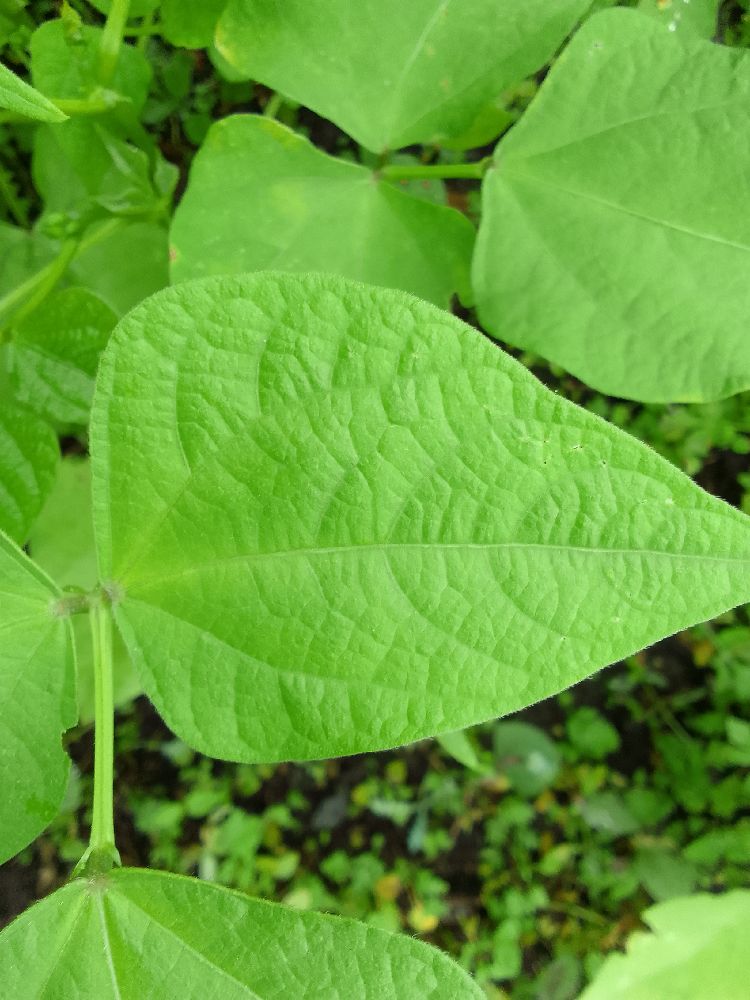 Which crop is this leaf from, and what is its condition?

common bean, healthy
